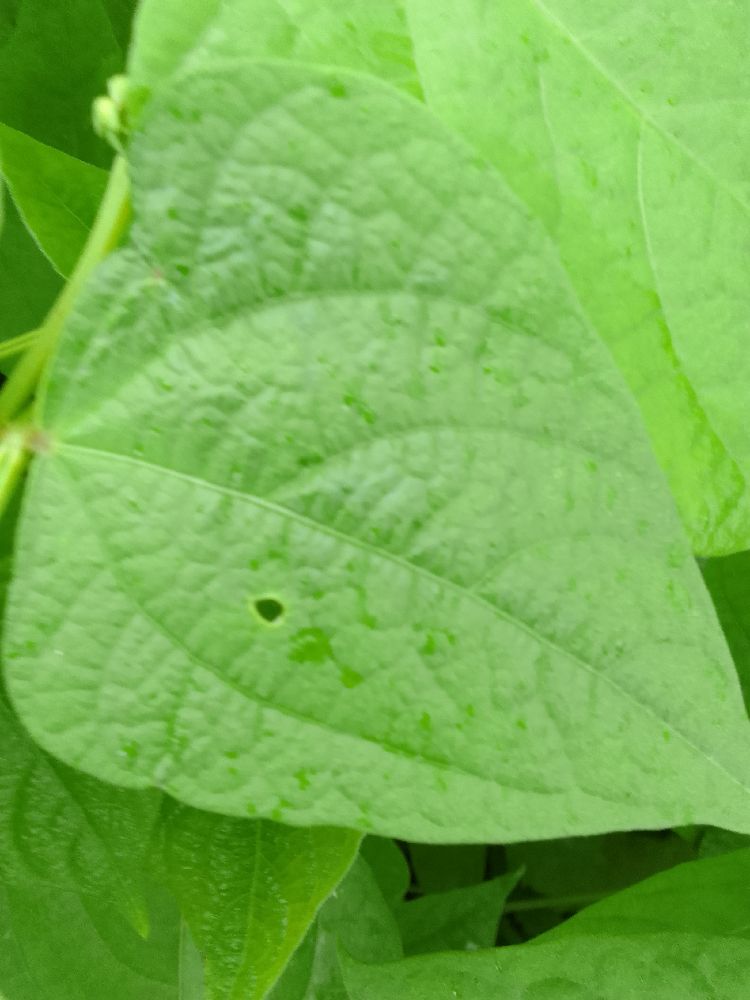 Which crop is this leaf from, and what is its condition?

common bean, healthy
